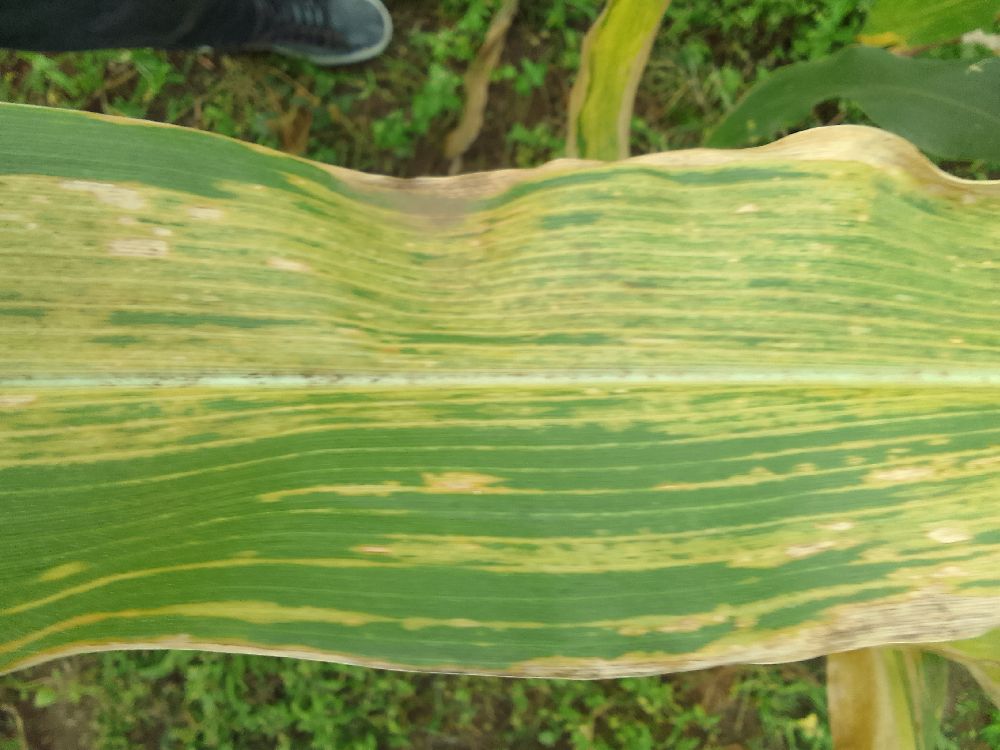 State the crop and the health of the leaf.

maize, maize lethal necrosis
